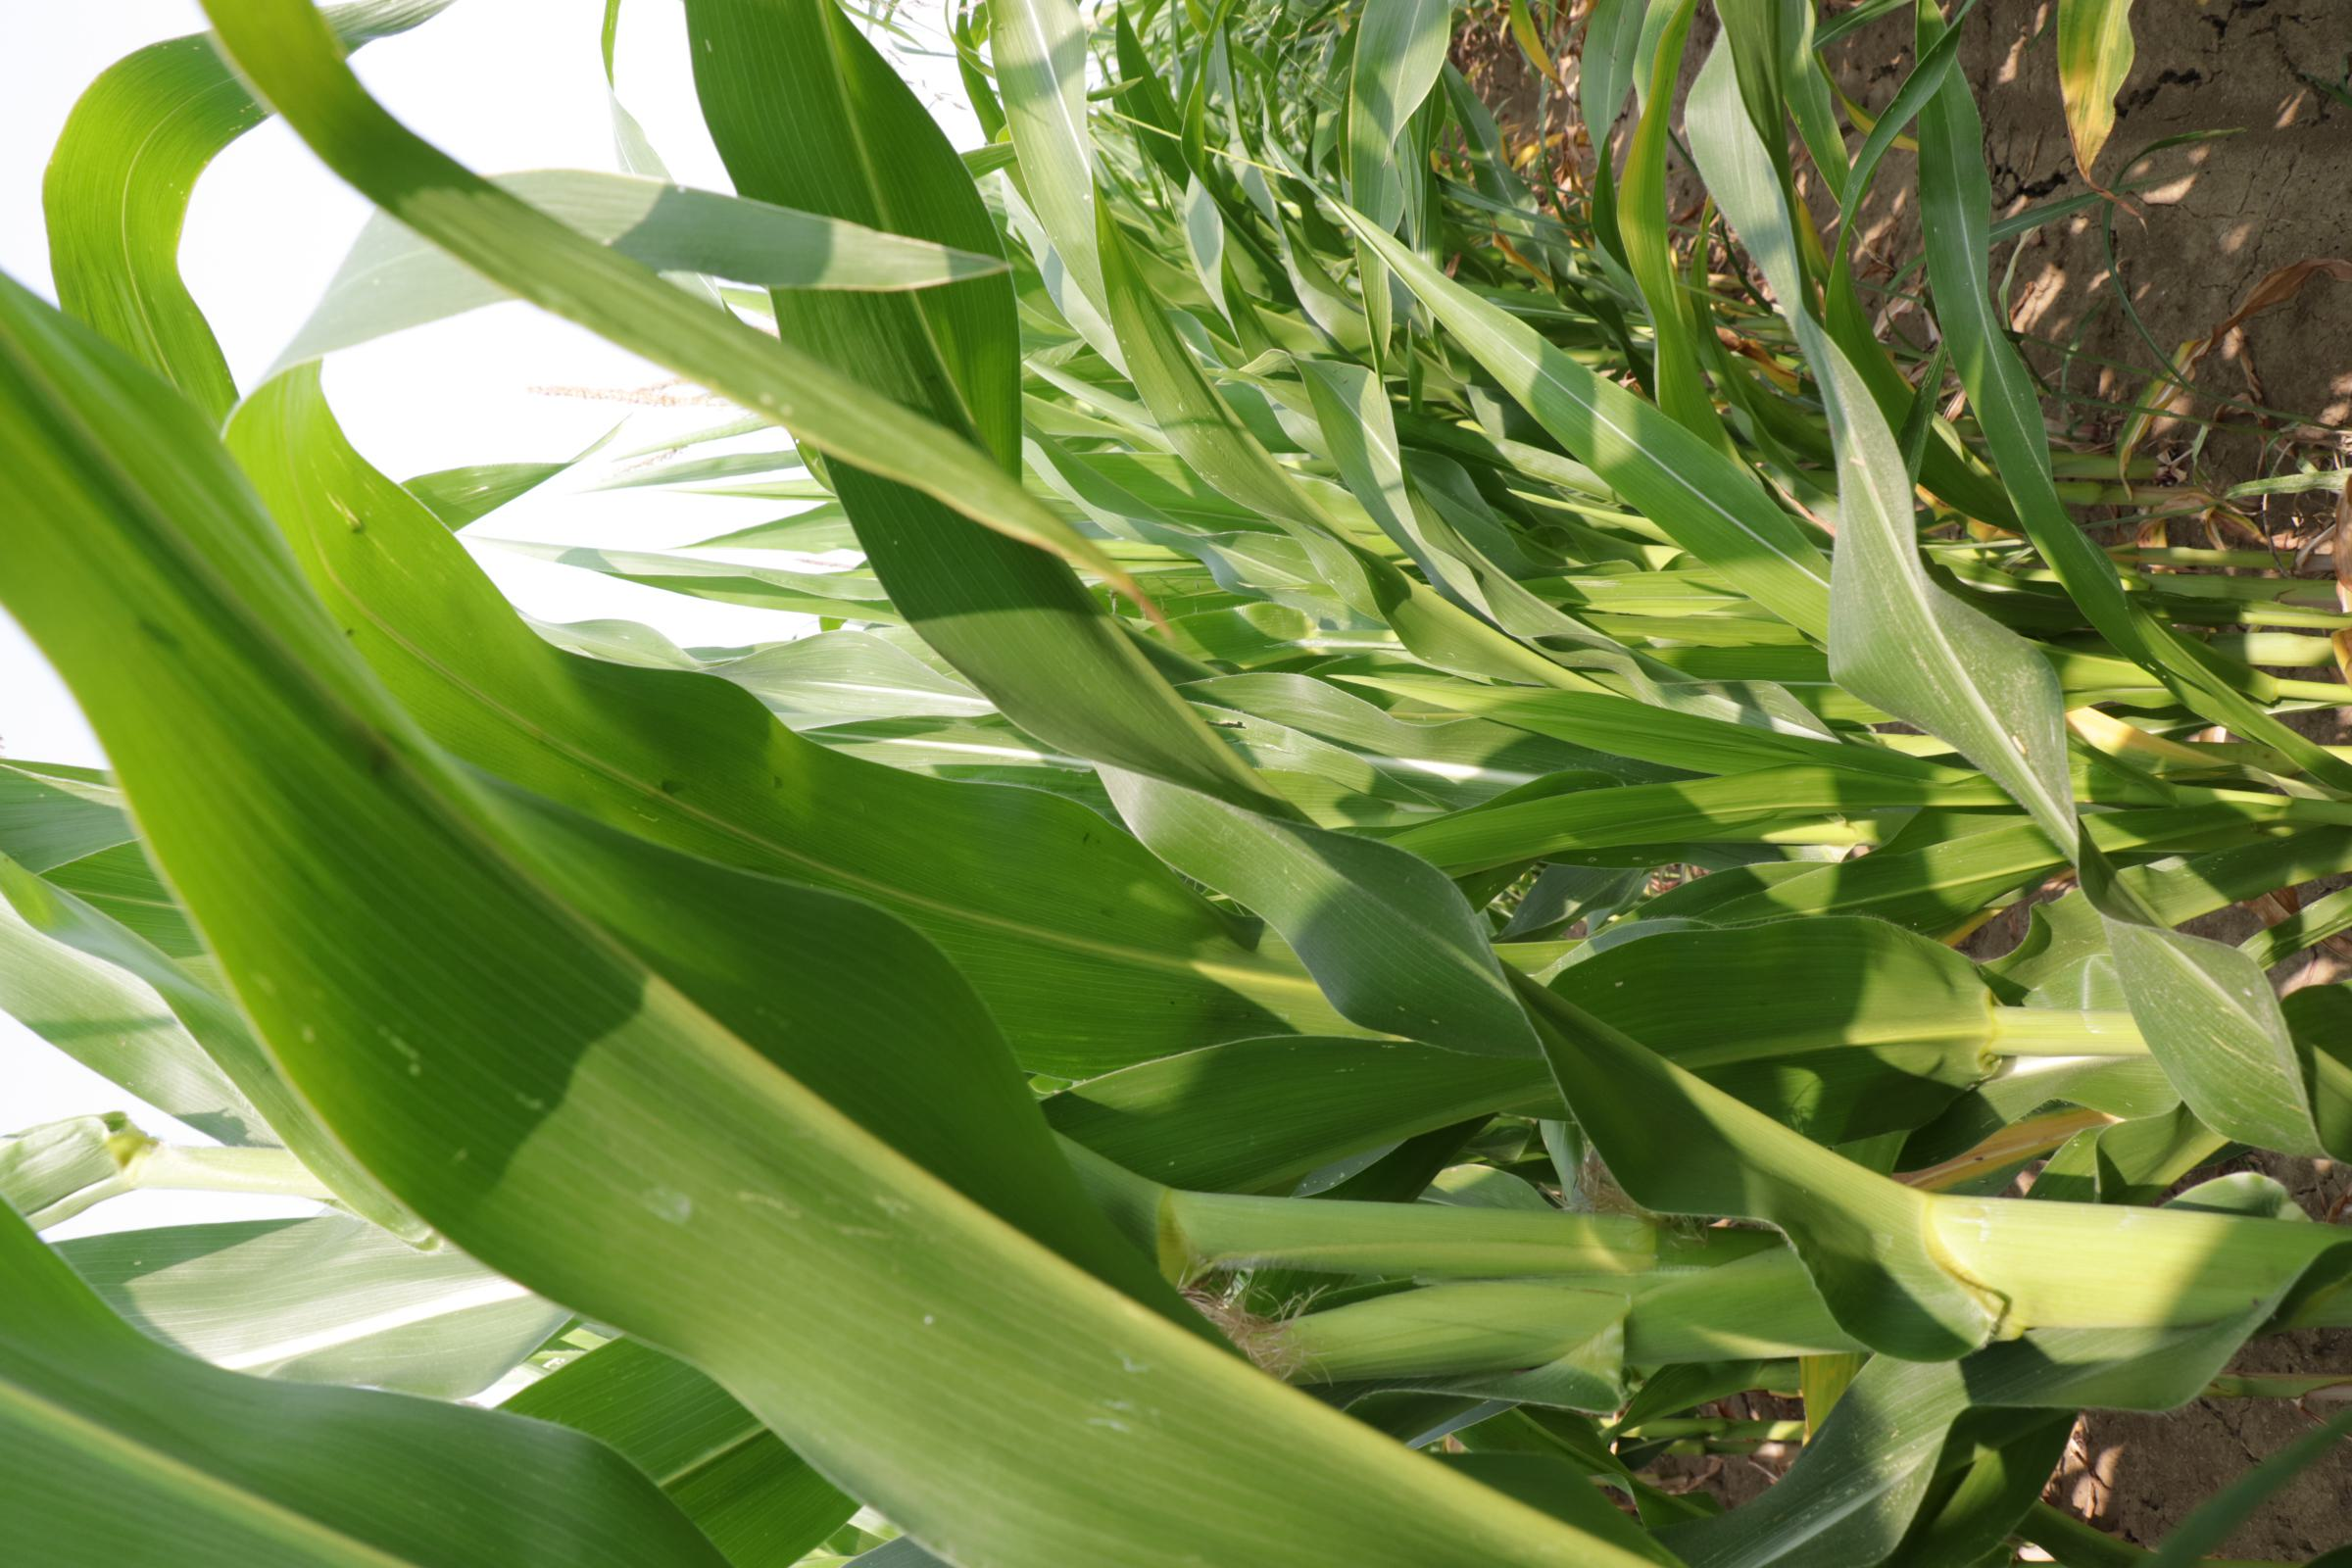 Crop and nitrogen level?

maize, reduced nitrogen fertilisation
